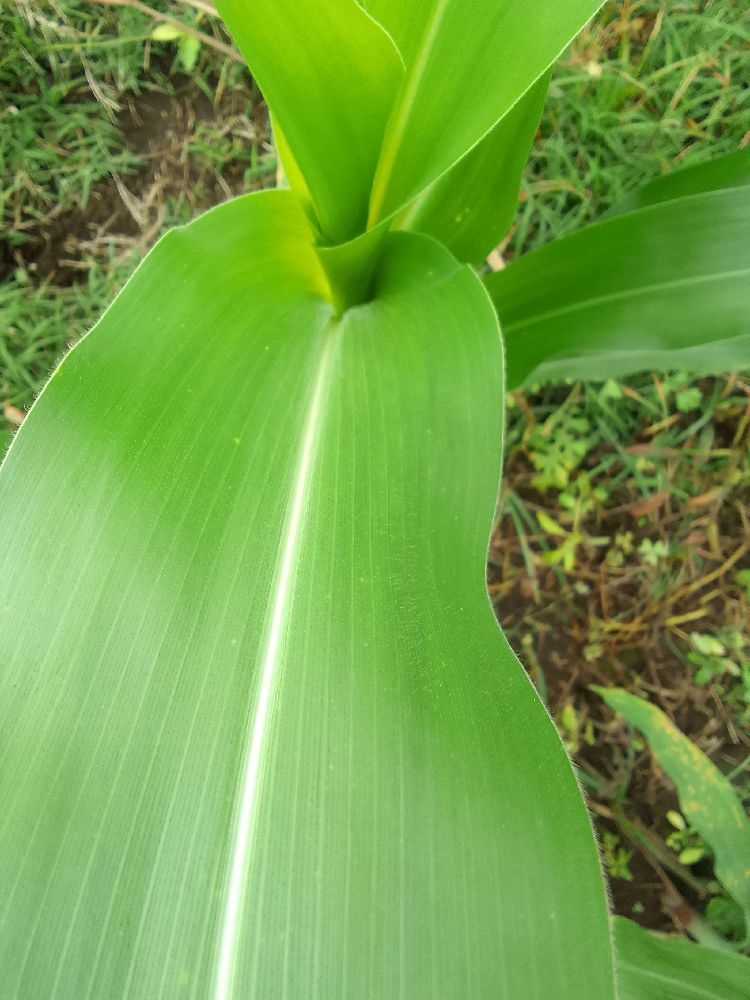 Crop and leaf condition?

maize, healthy
